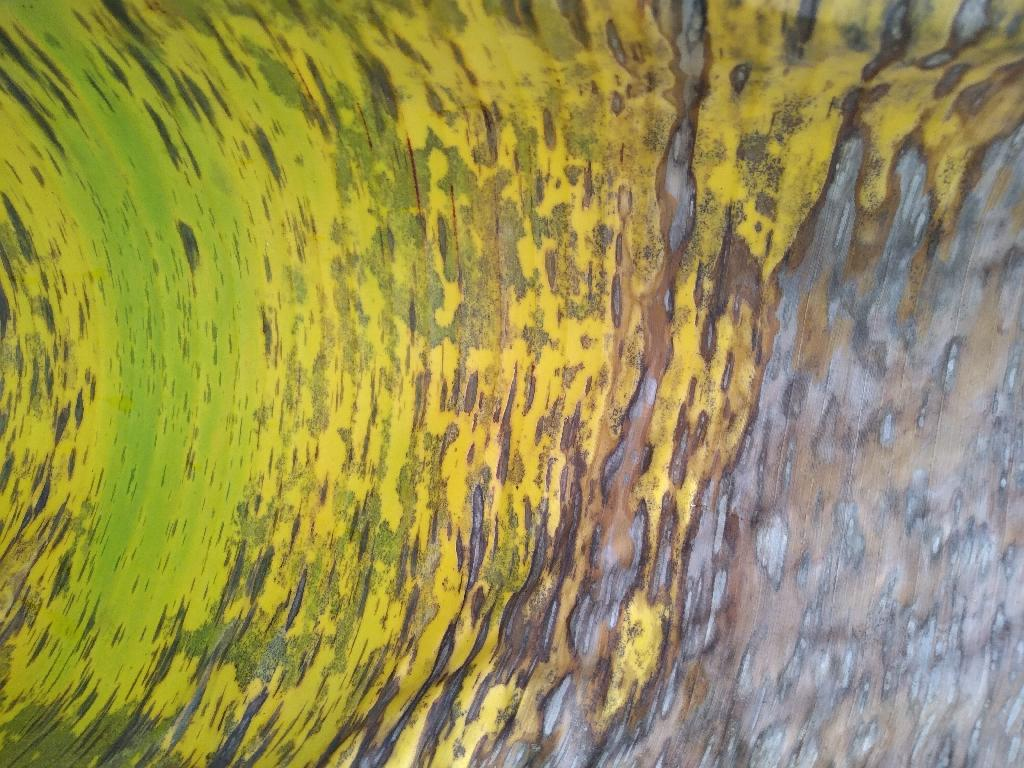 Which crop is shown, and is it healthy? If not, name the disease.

banana, black sigatoka
